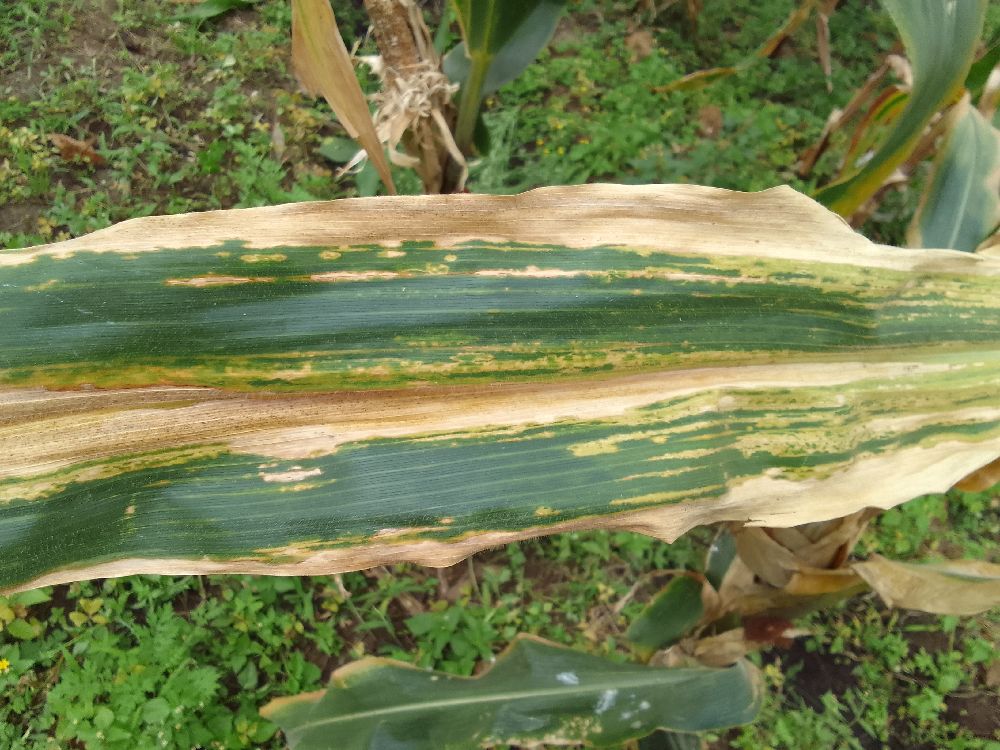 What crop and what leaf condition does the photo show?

maize, maize lethal necrosis
